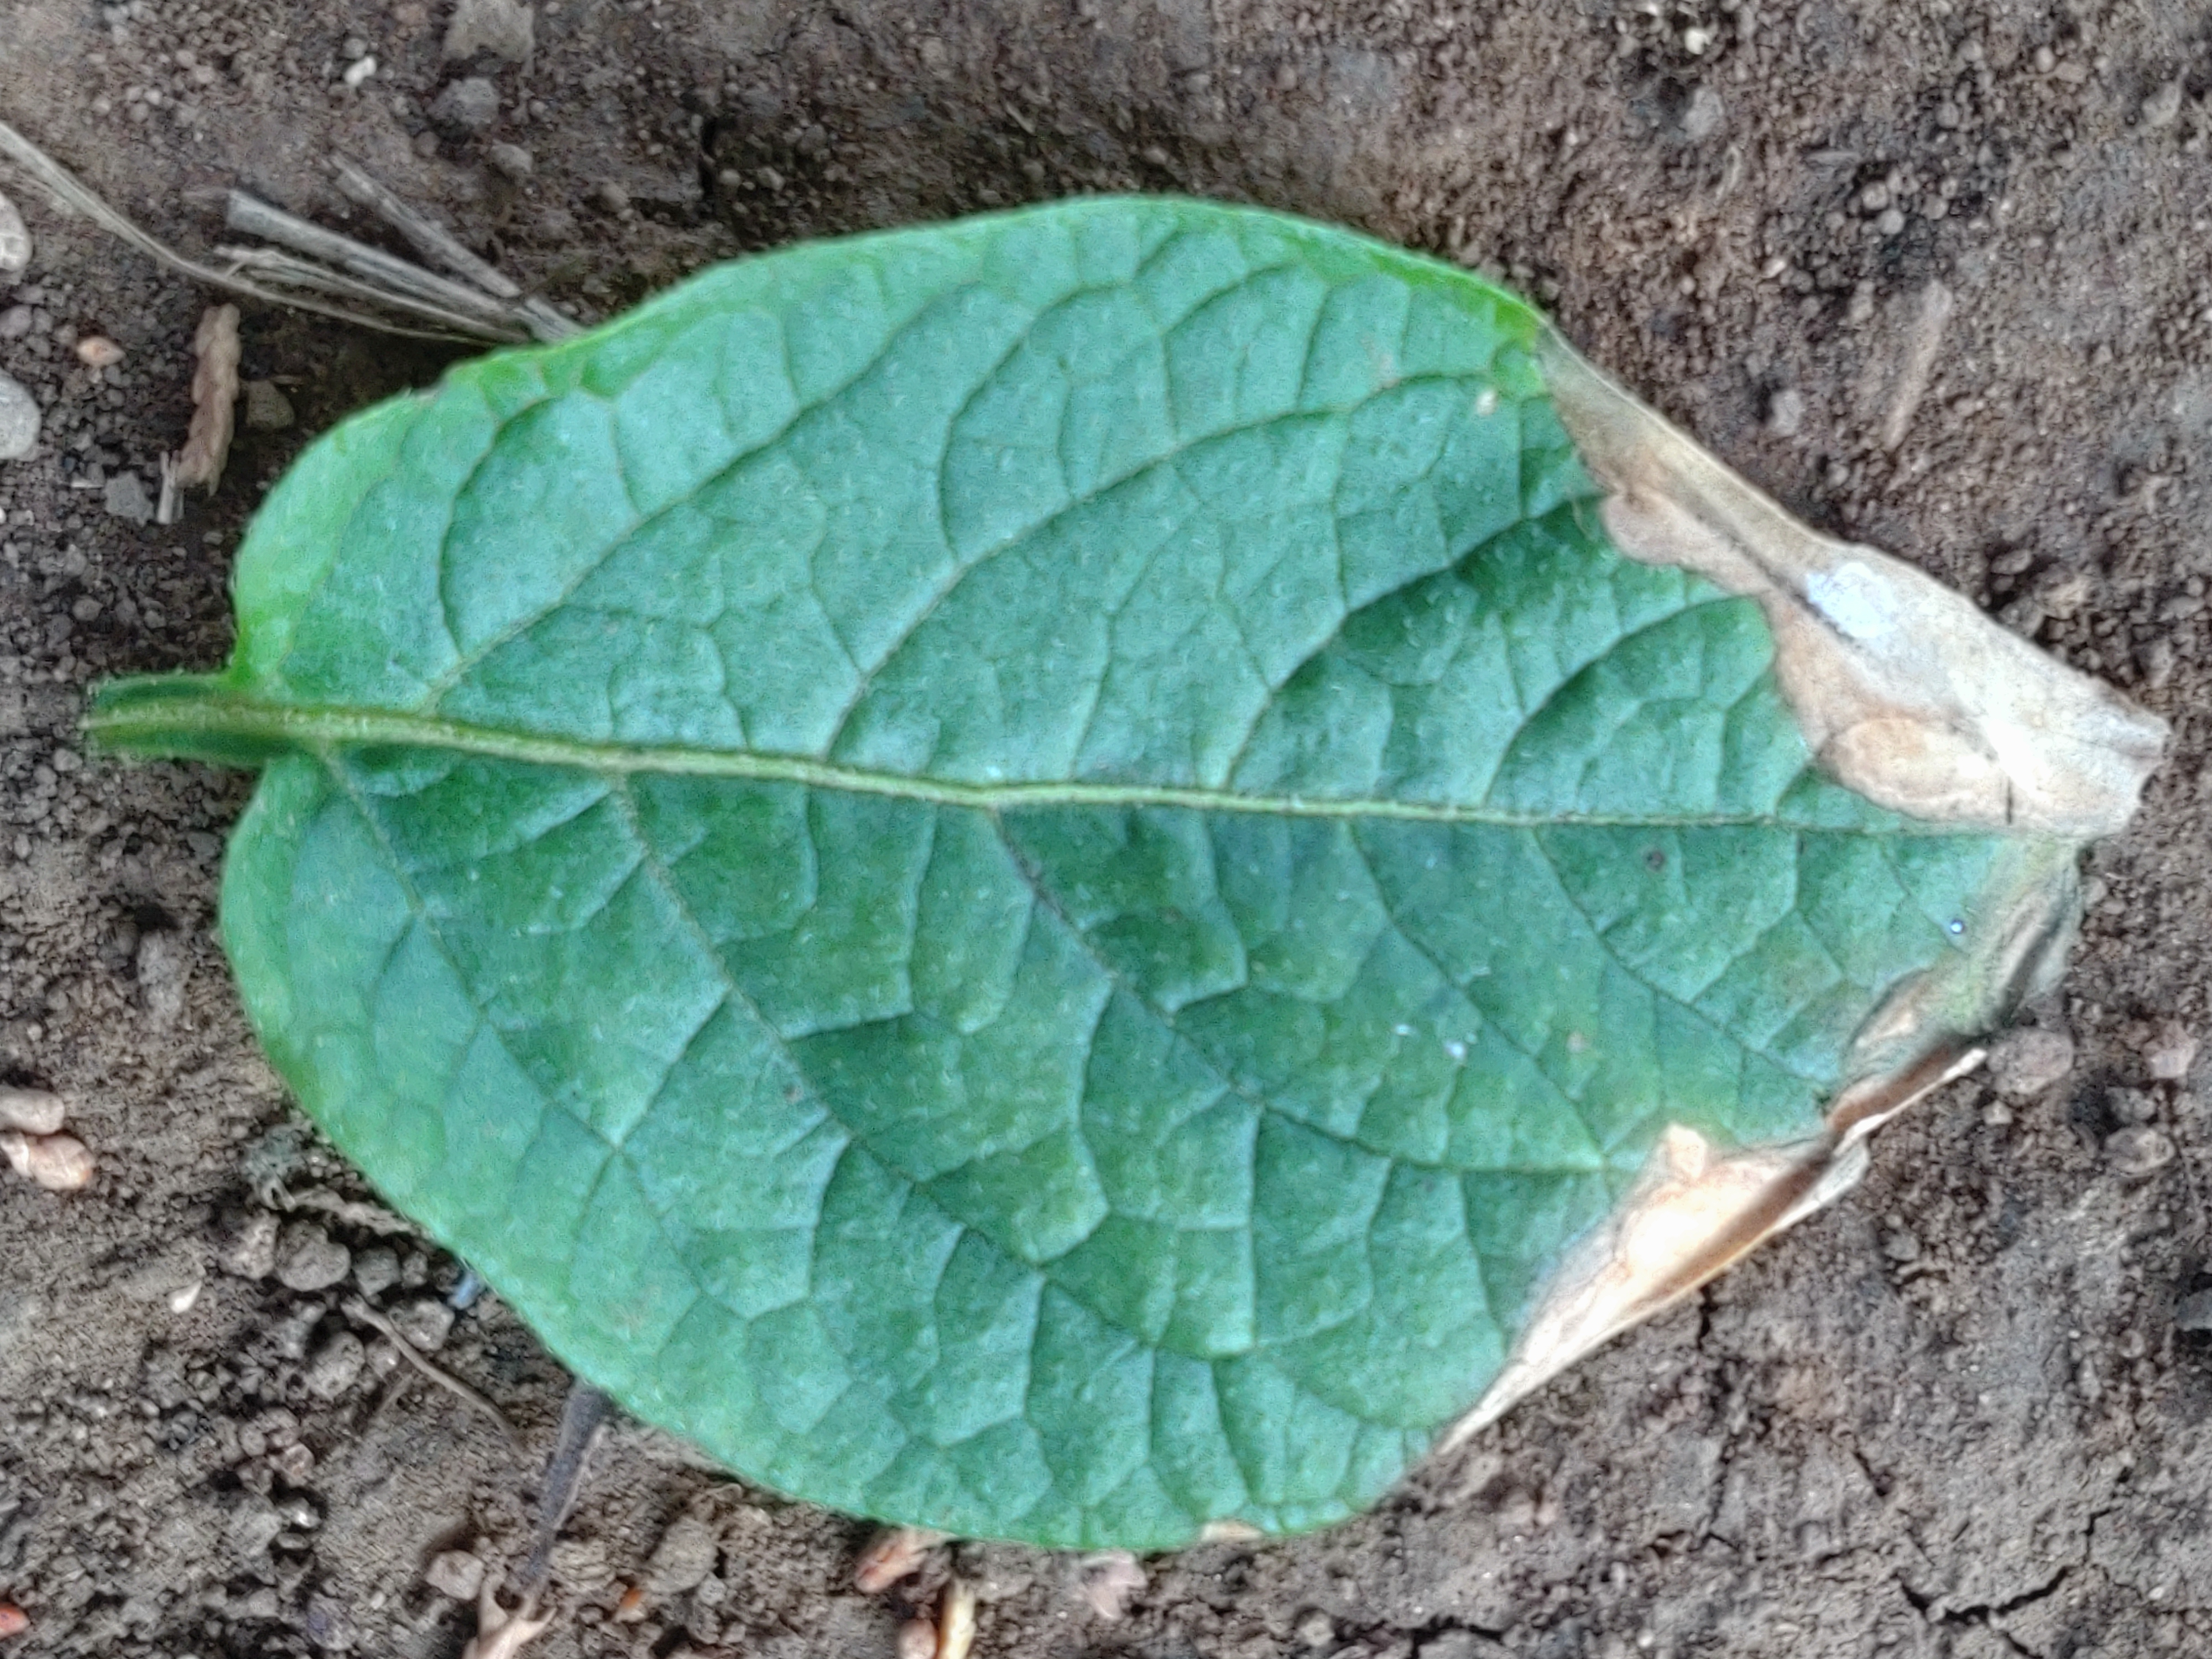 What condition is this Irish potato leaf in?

early blight
